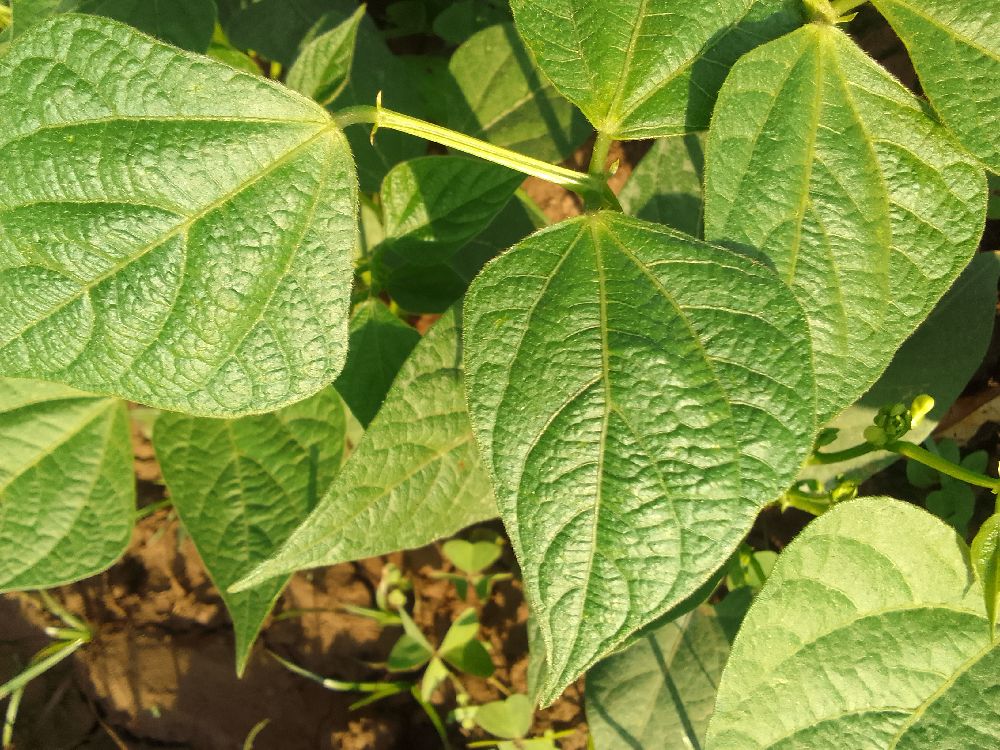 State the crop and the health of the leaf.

common bean, healthy
